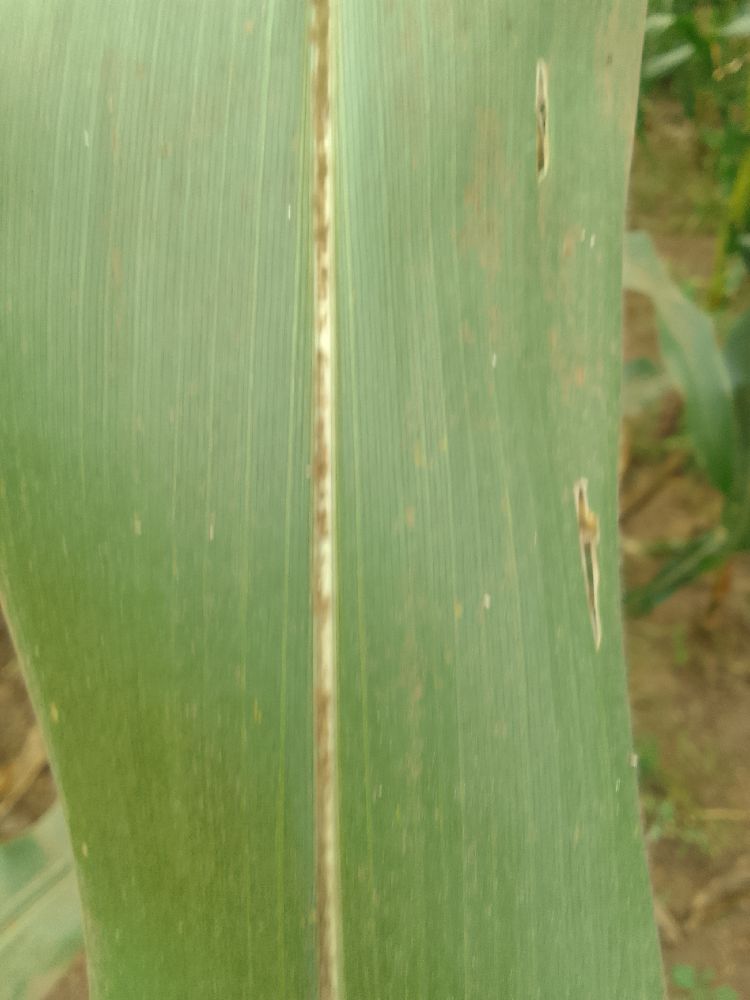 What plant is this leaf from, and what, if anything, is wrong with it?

maize, healthy
